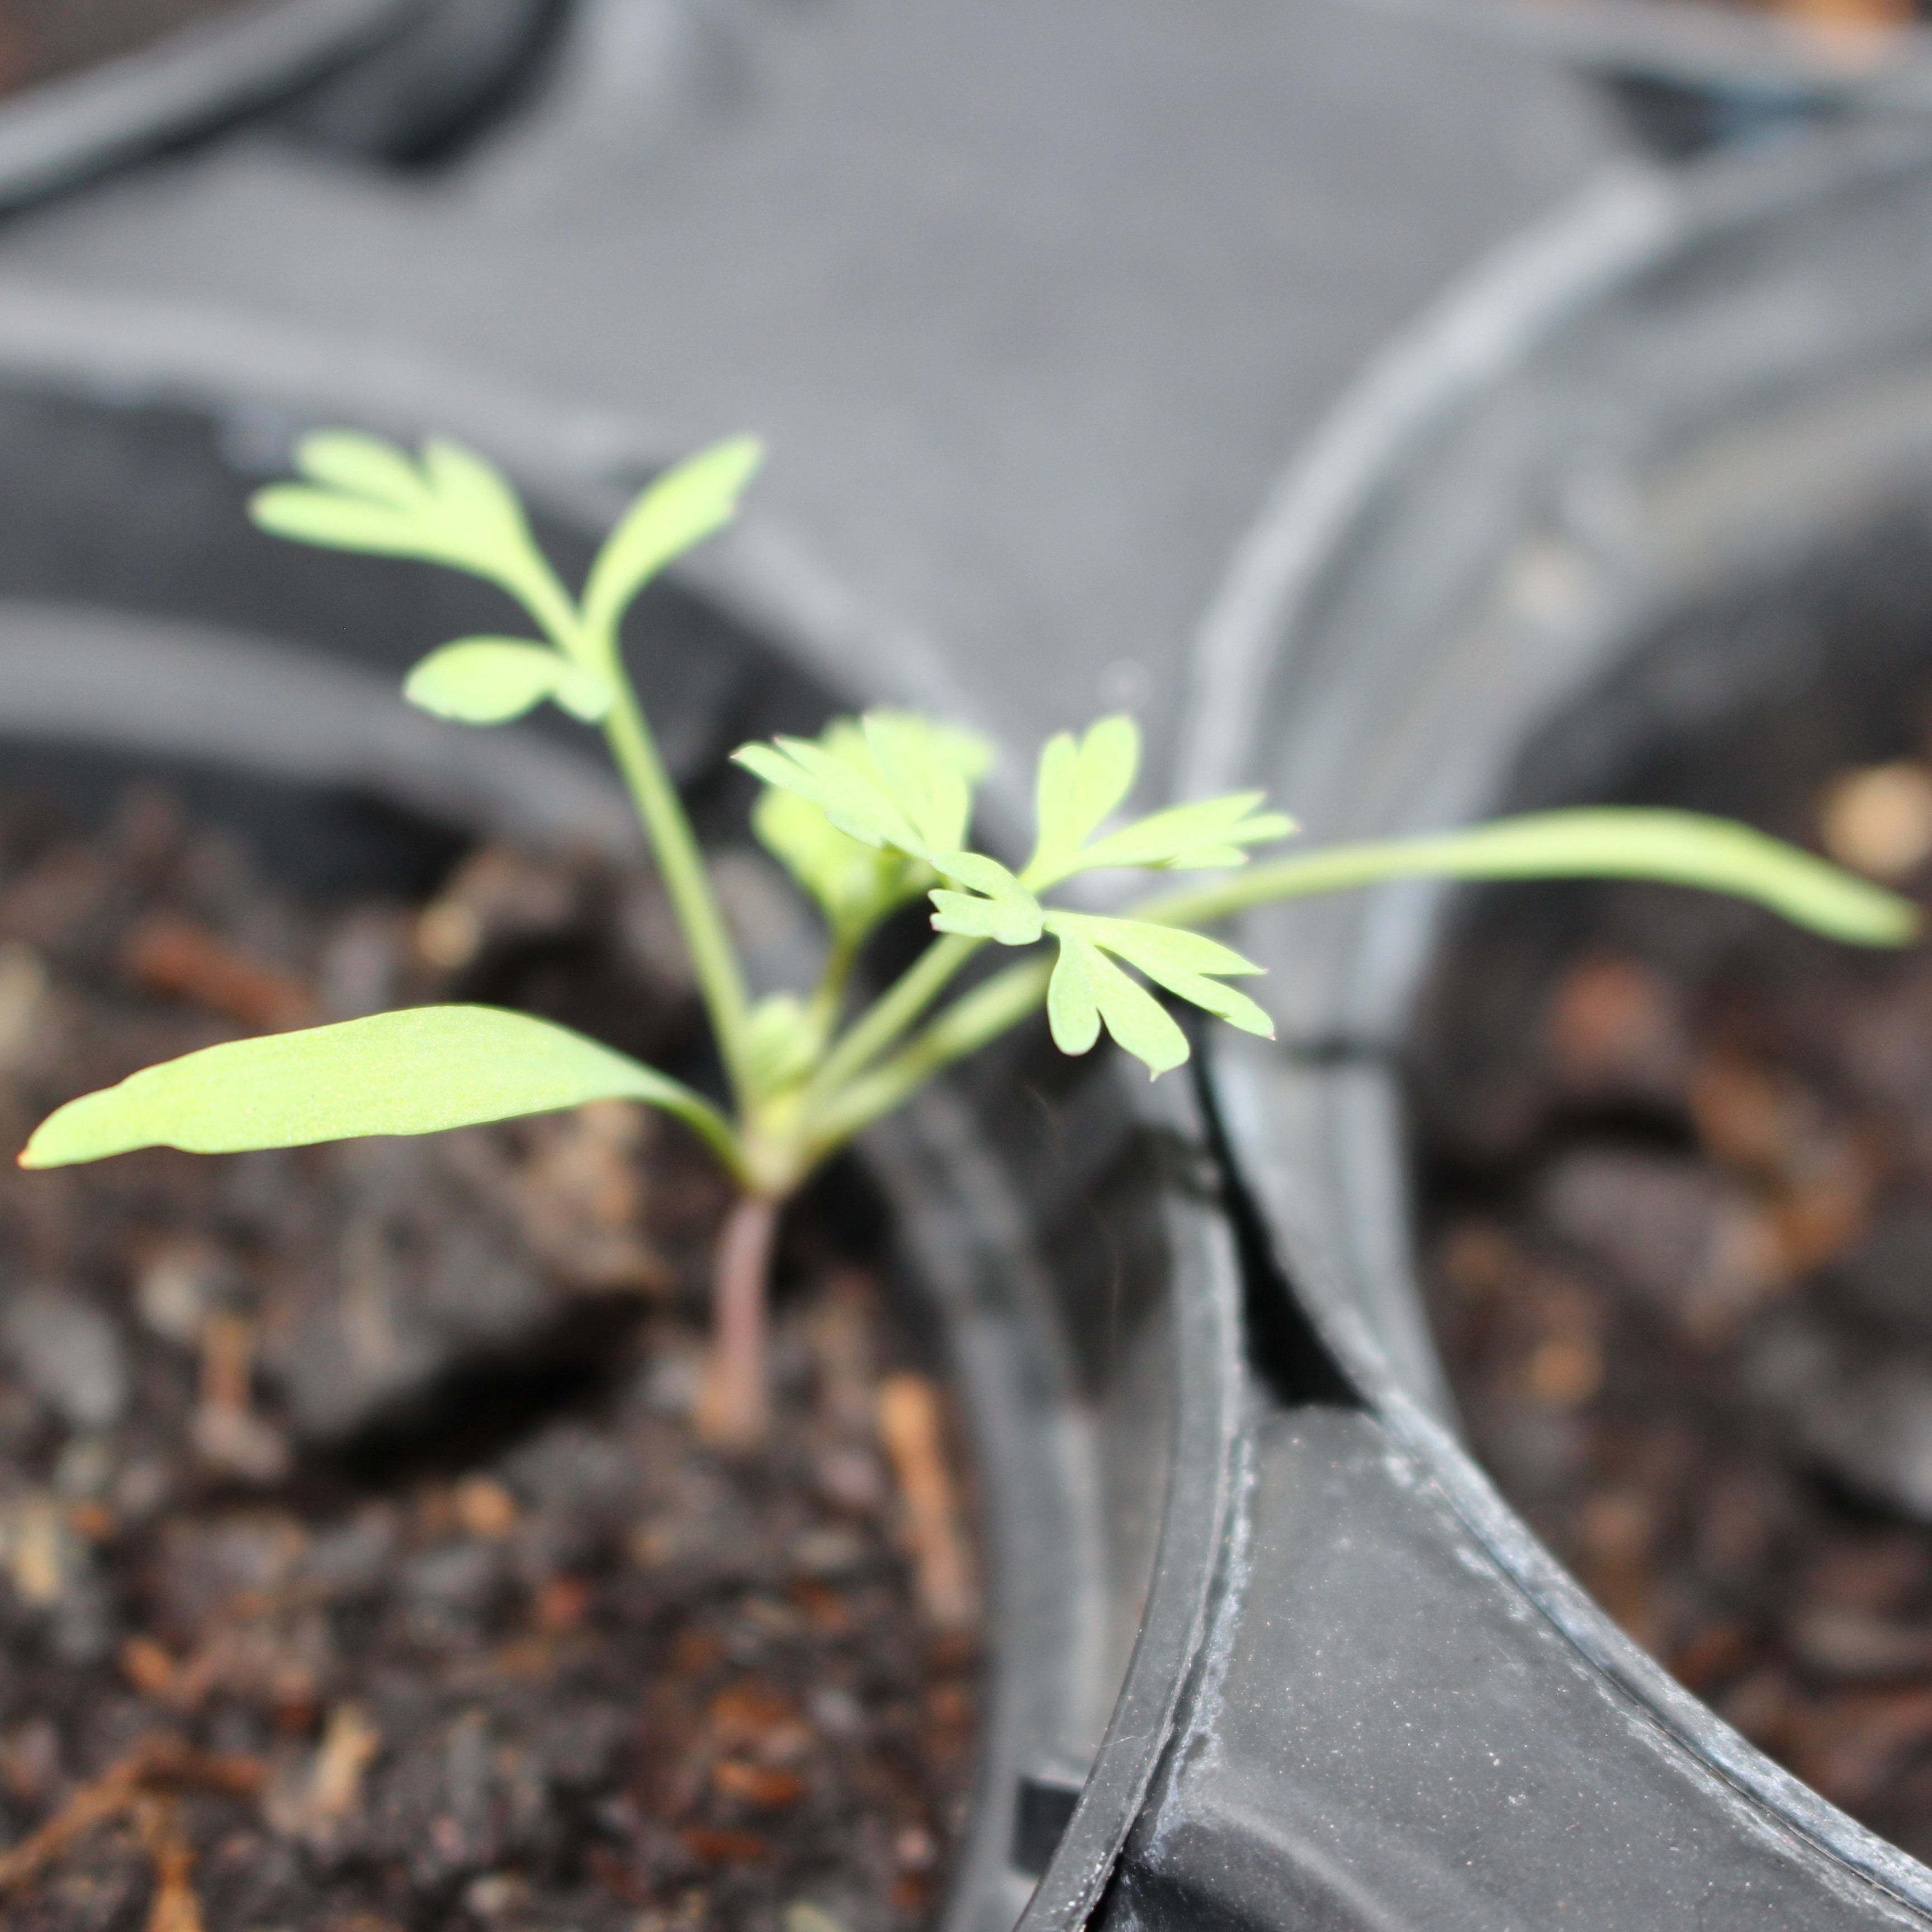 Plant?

Fumaria officinalis
